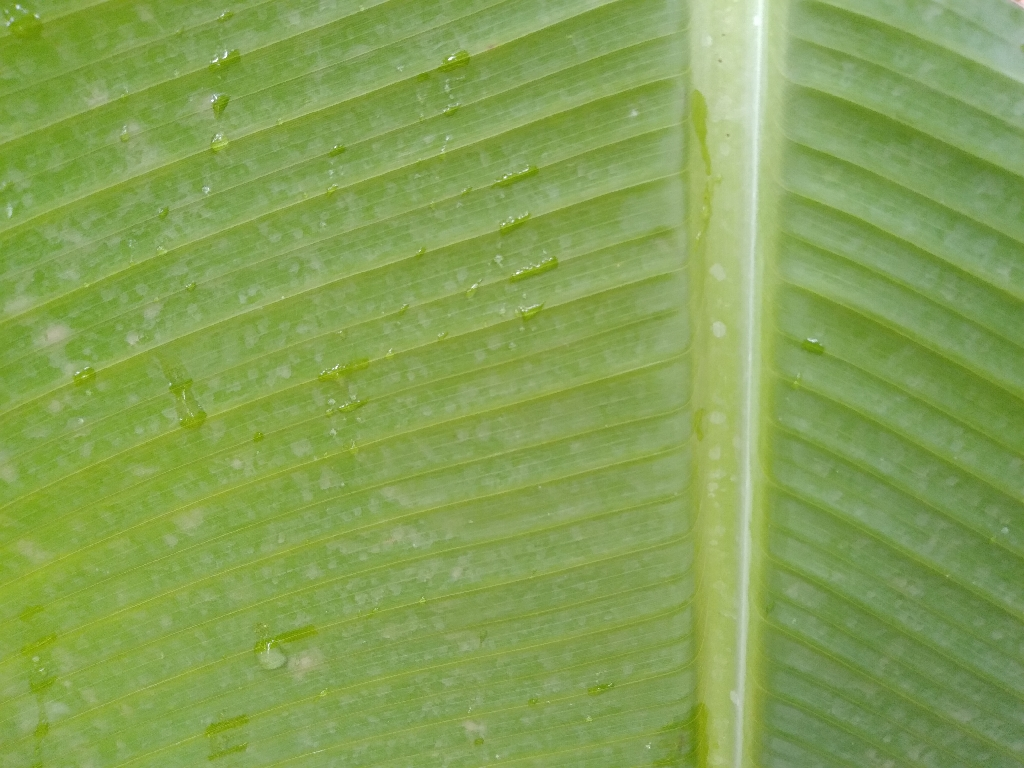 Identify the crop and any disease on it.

banana, healthy
